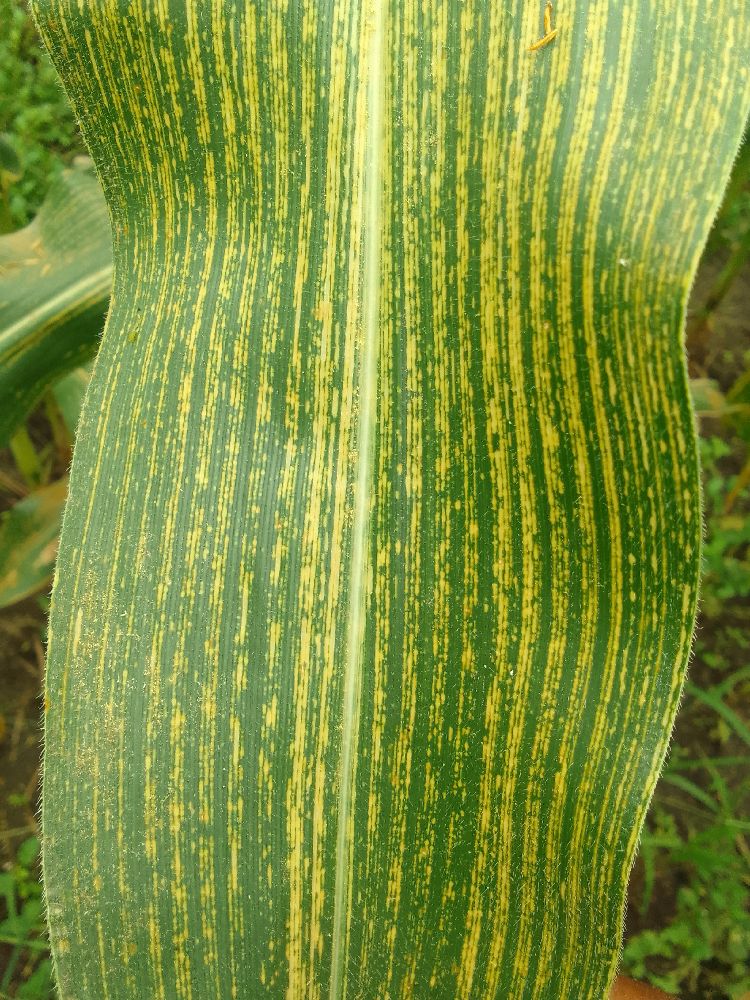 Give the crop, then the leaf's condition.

maize, maize streak virus
